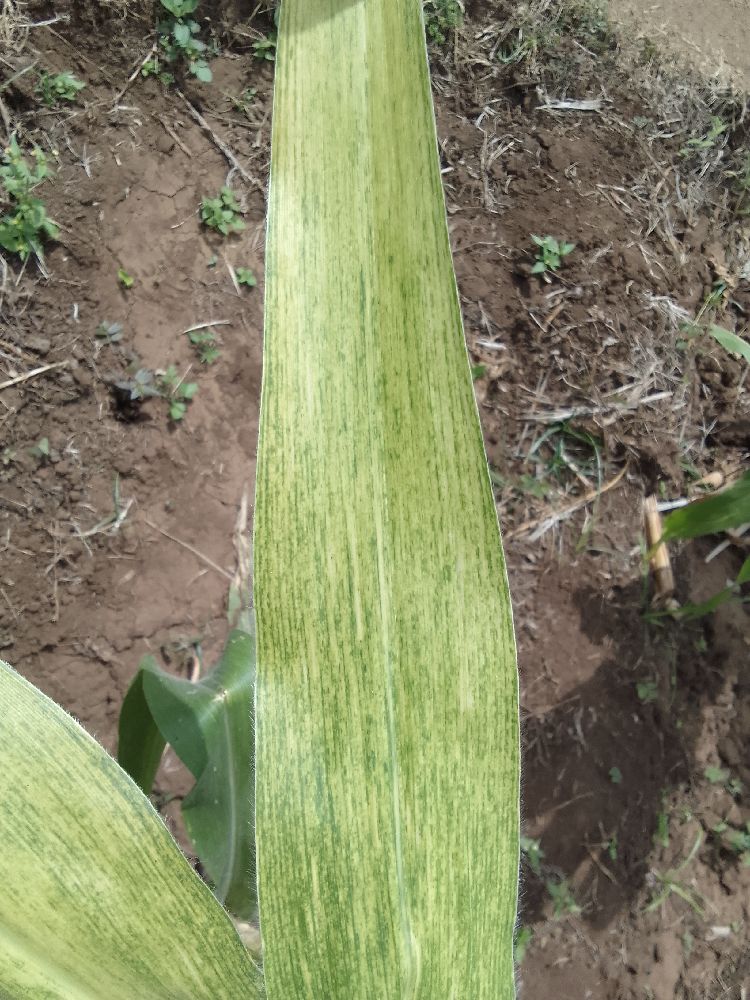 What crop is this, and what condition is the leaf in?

maize, maize lethal necrosis
